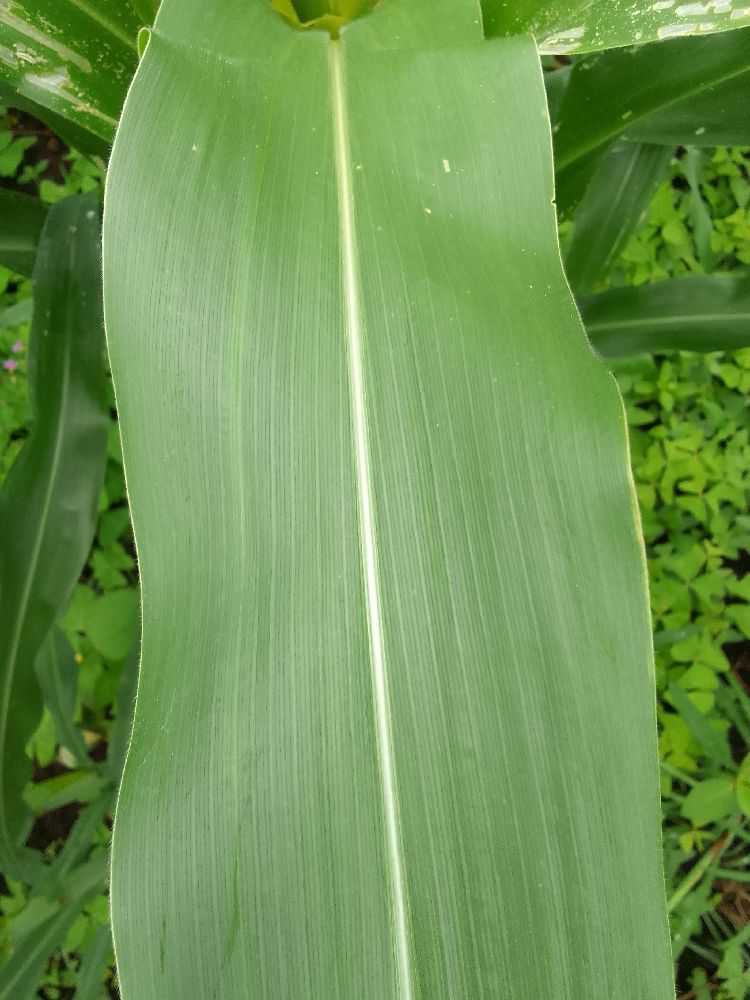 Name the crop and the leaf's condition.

maize, healthy
